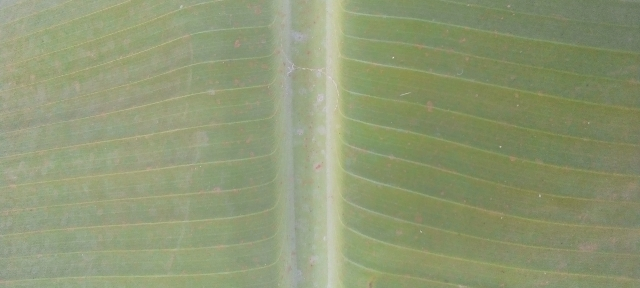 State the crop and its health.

banana, healthy
